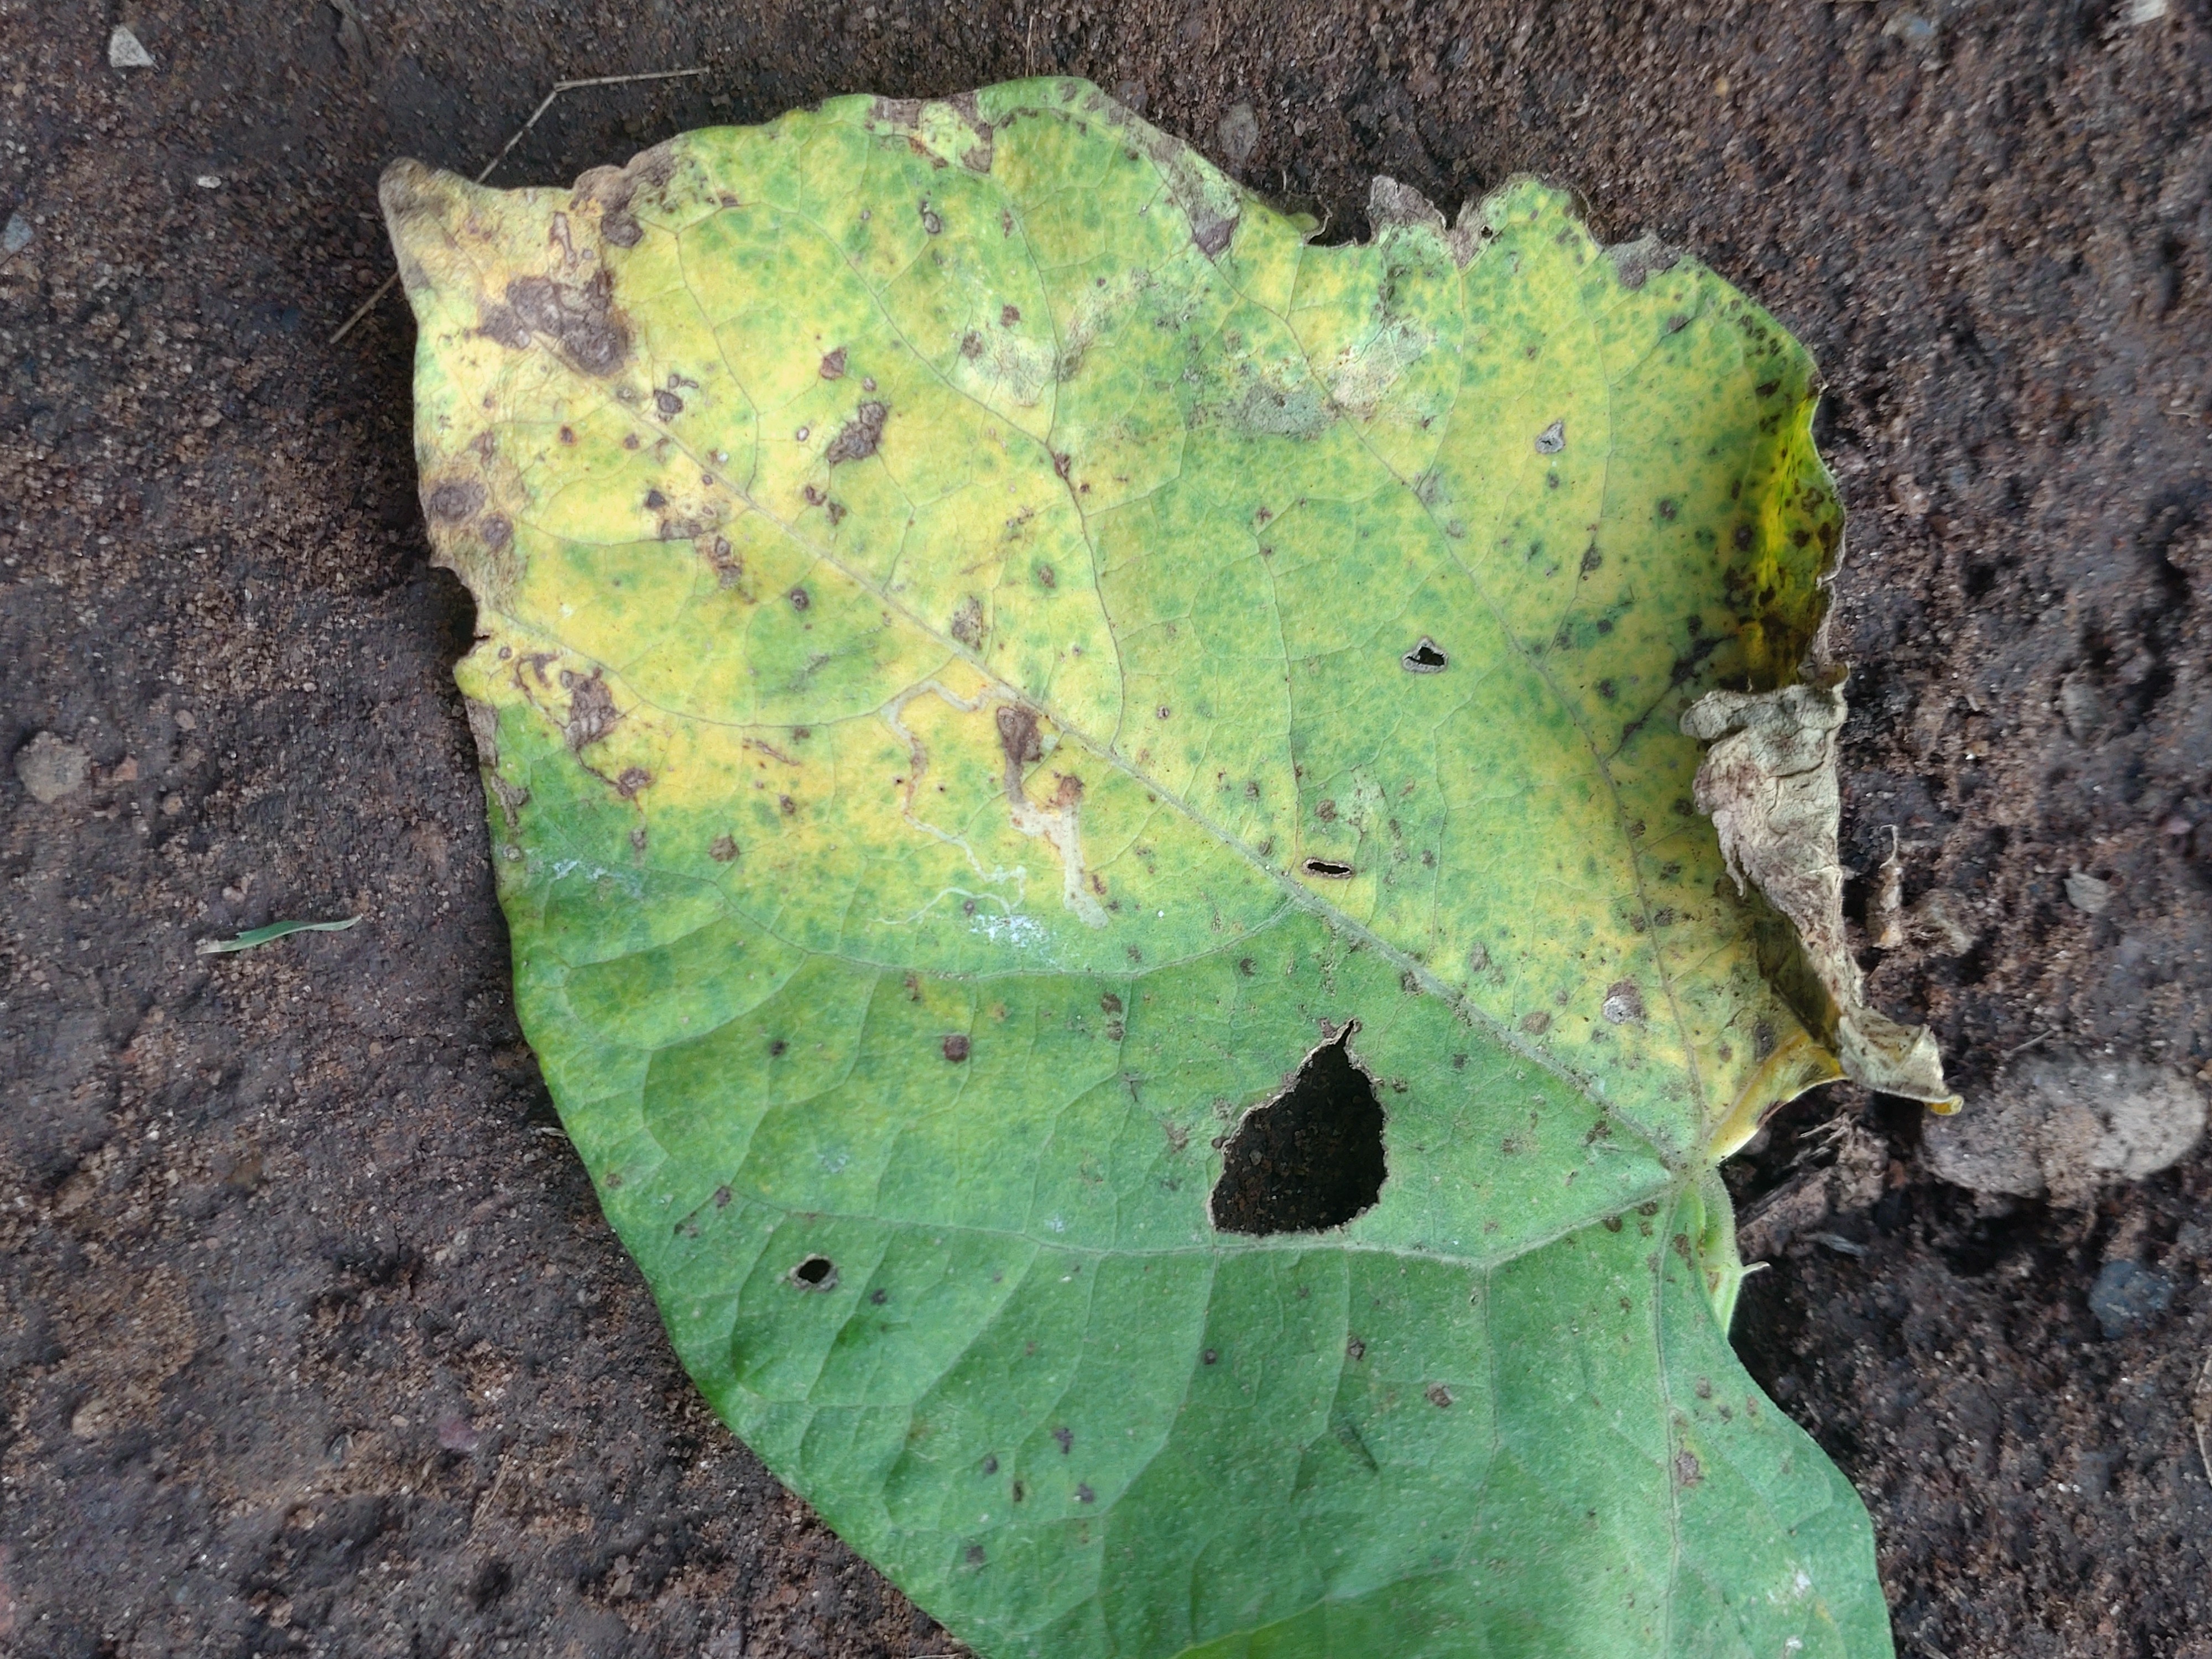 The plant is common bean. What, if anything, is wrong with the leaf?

anthracnose
